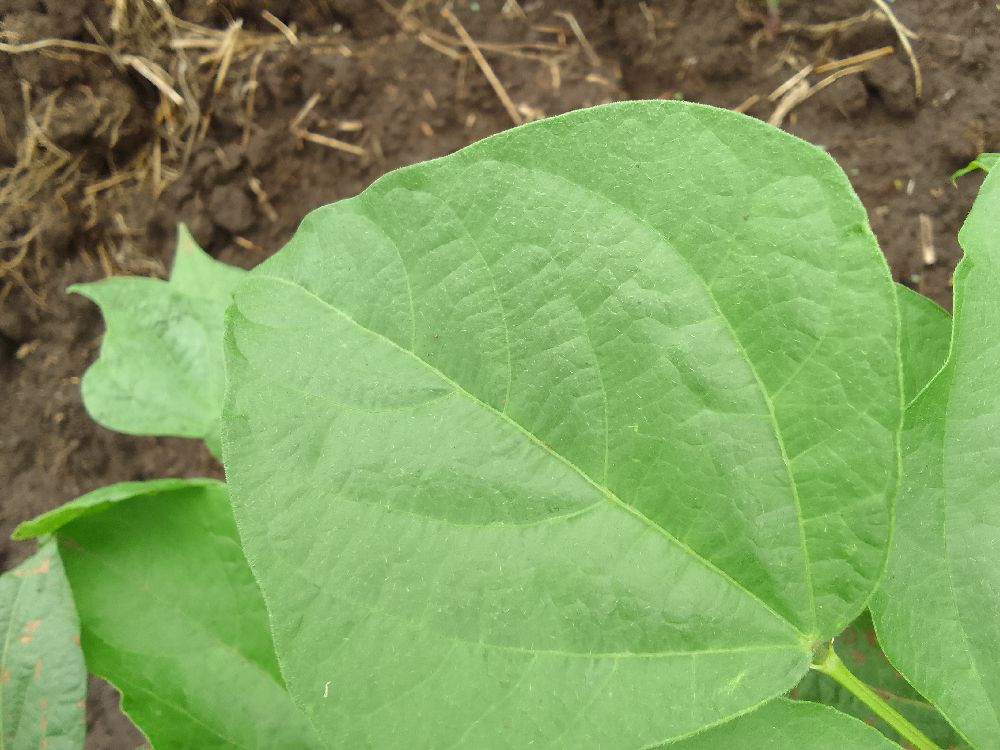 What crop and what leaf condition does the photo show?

common bean, healthy
